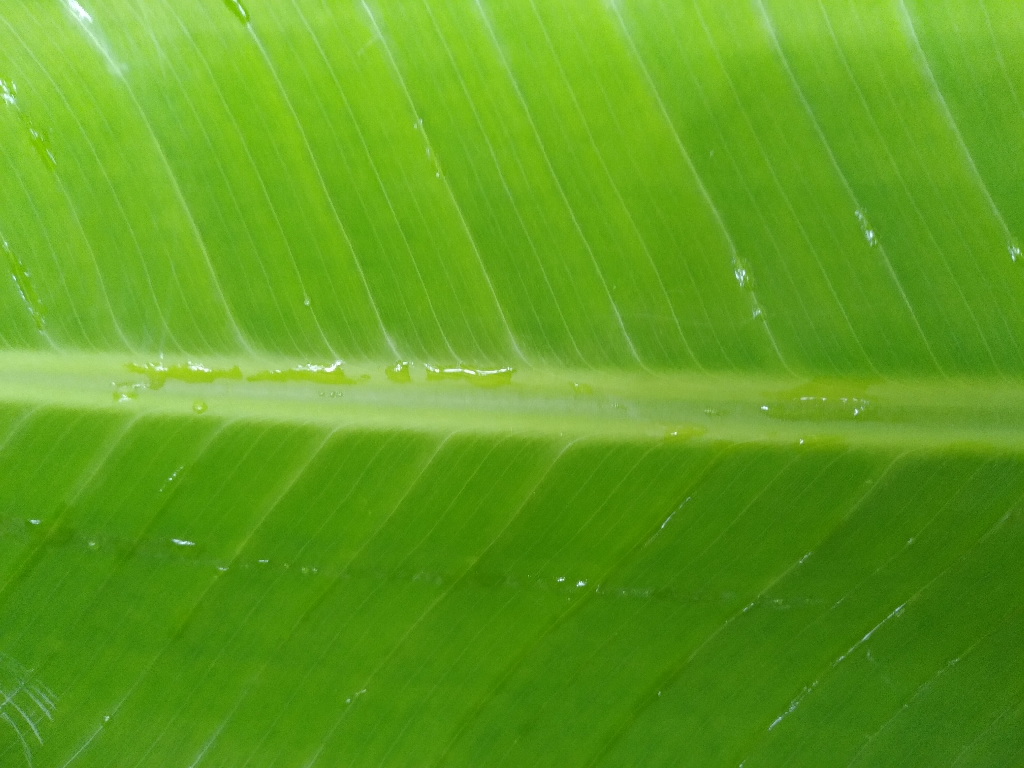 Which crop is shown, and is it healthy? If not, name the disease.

banana, healthy
